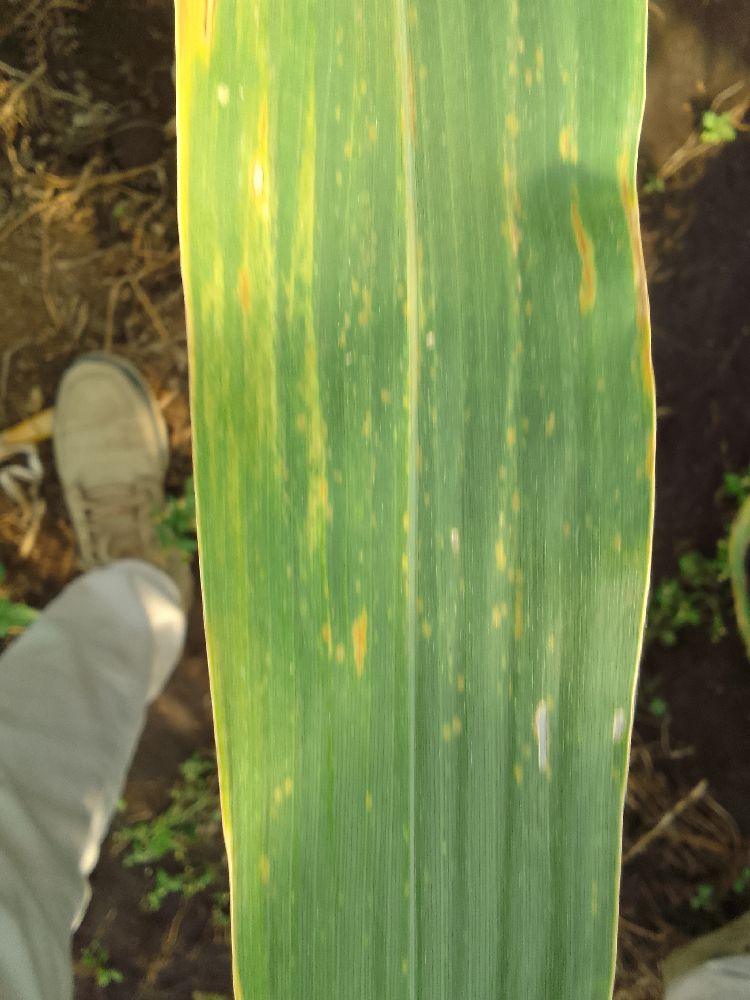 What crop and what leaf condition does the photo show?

maize, maize lethal necrosis
